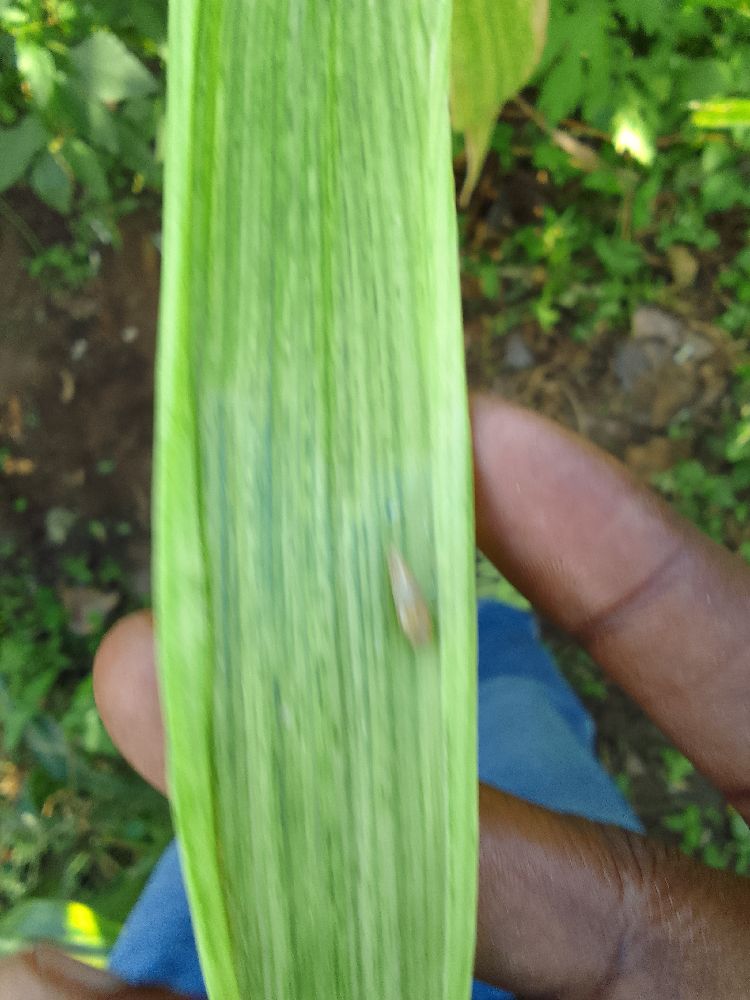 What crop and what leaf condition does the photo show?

maize, maize lethal necrosis
